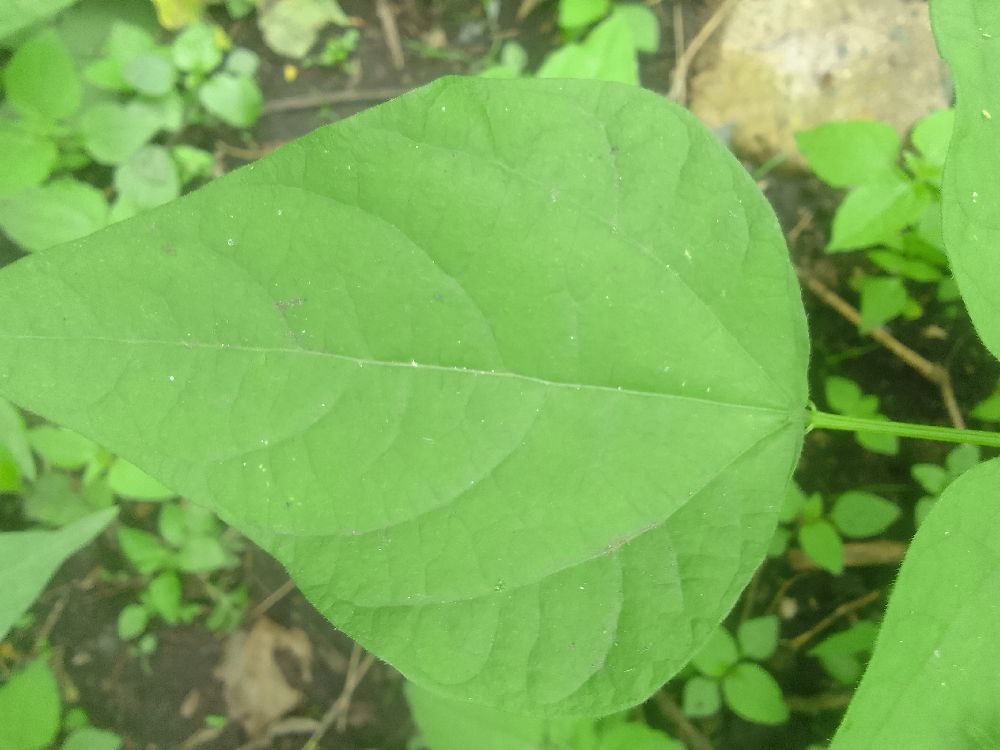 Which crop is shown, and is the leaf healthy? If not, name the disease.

common bean, healthy
